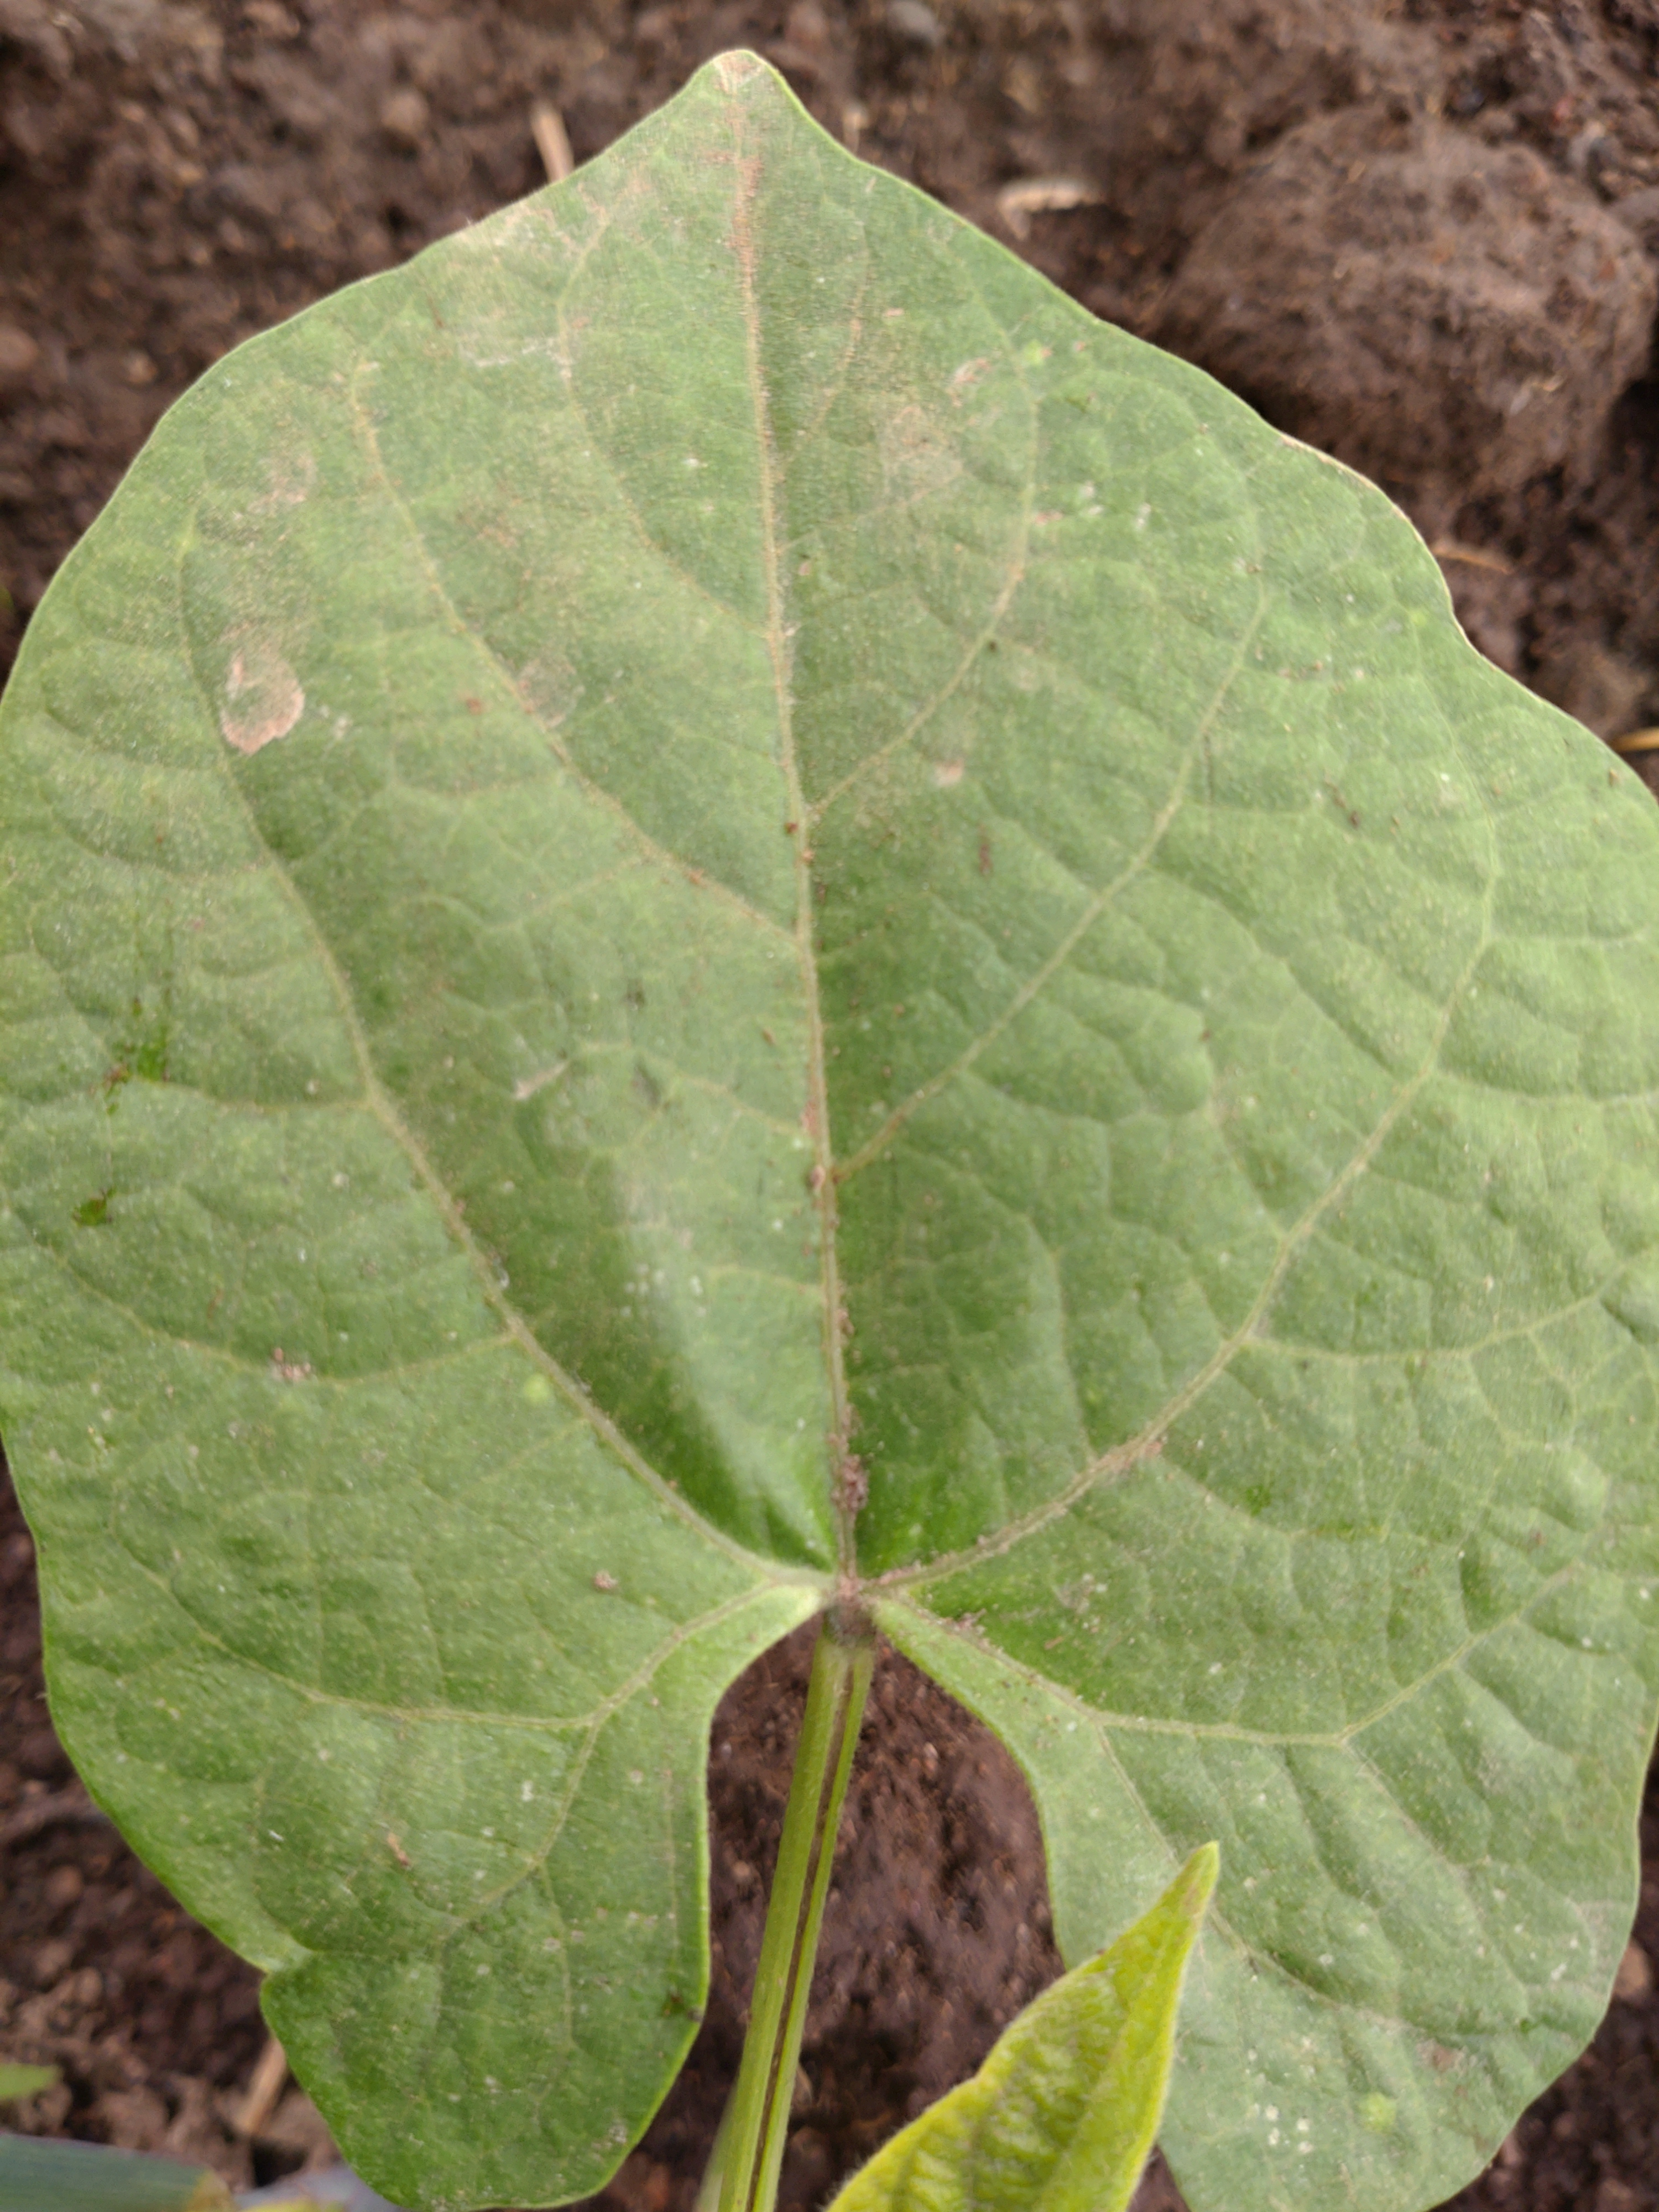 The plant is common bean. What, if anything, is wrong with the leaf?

healthy
